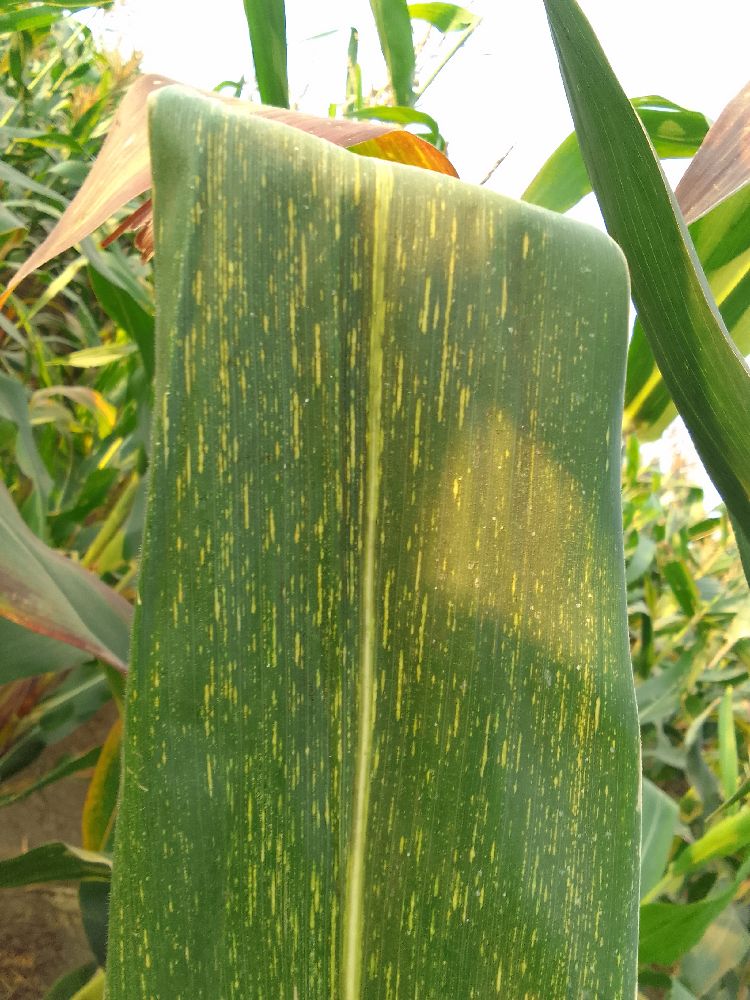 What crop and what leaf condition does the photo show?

maize, maize streak virus
